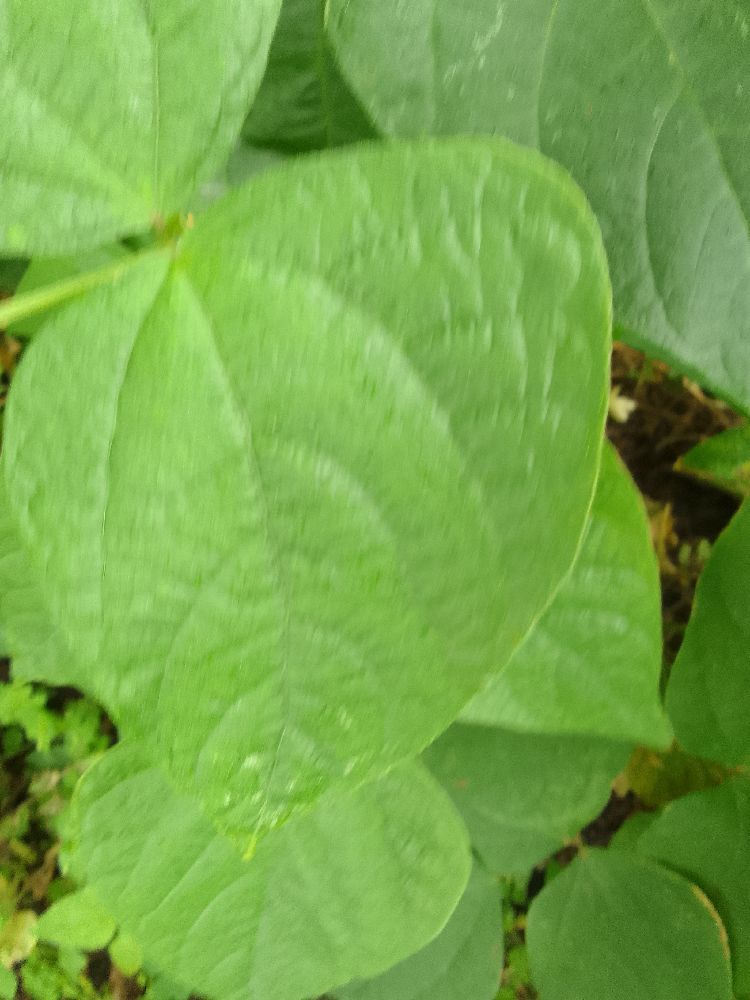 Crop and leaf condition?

common bean, healthy
